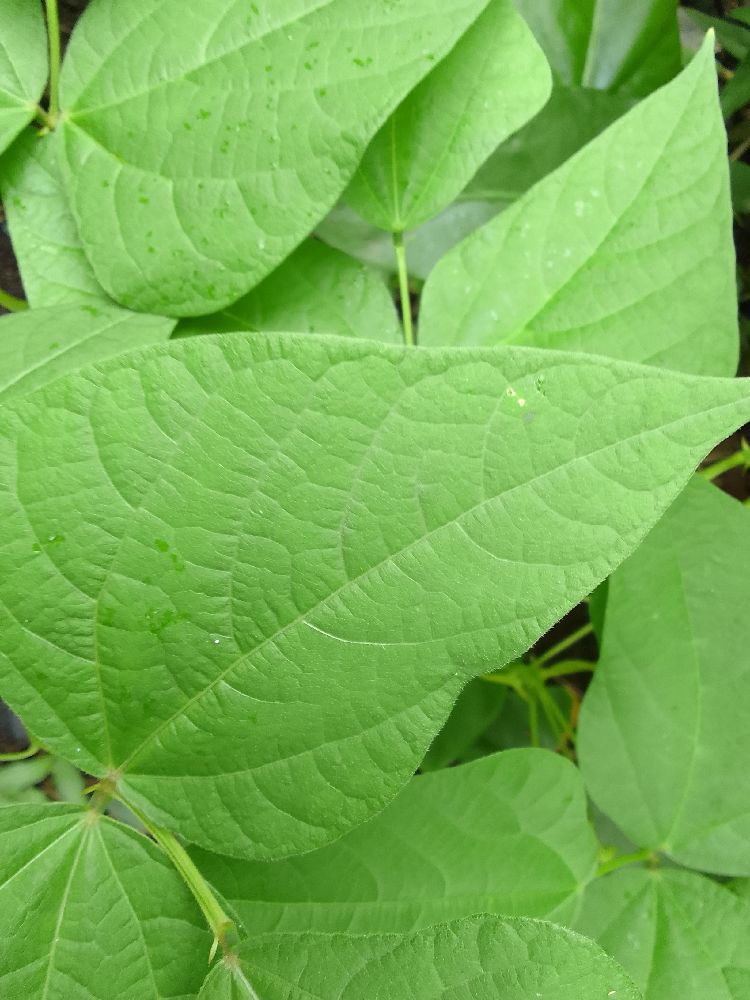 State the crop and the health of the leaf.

common bean, healthy
